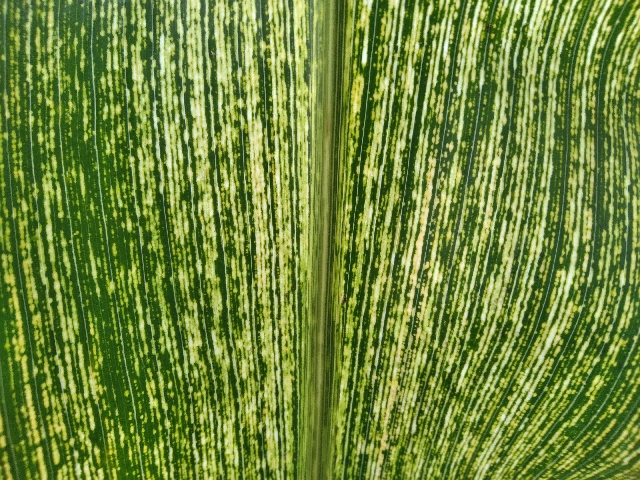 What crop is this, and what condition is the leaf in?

maize, maize streak virus
